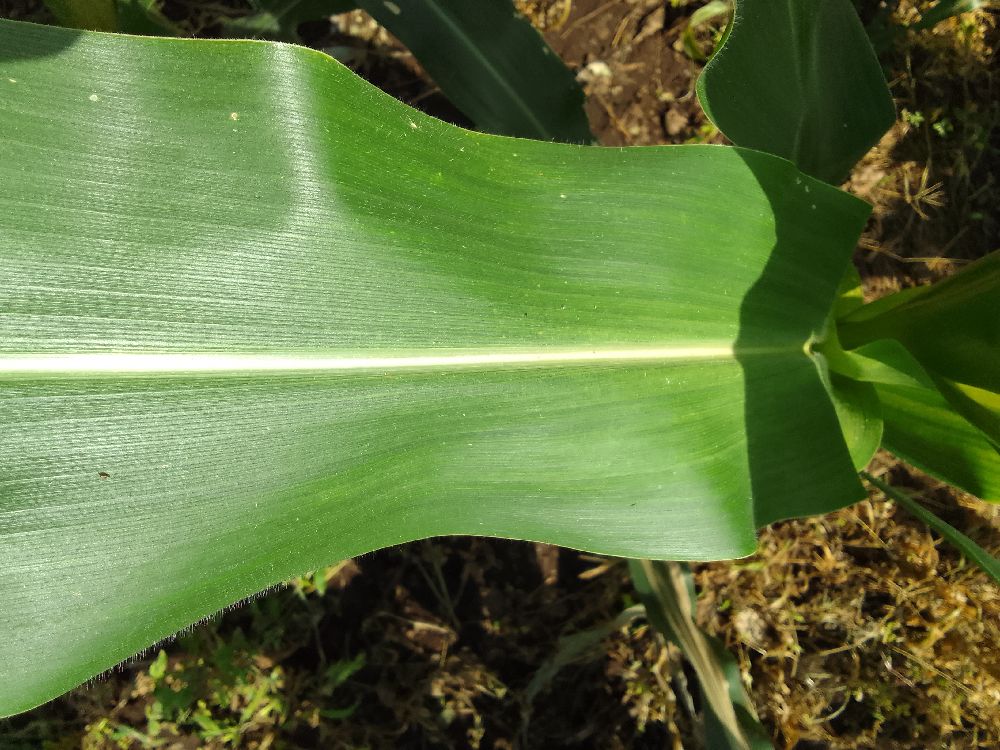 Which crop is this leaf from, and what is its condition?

maize, healthy
